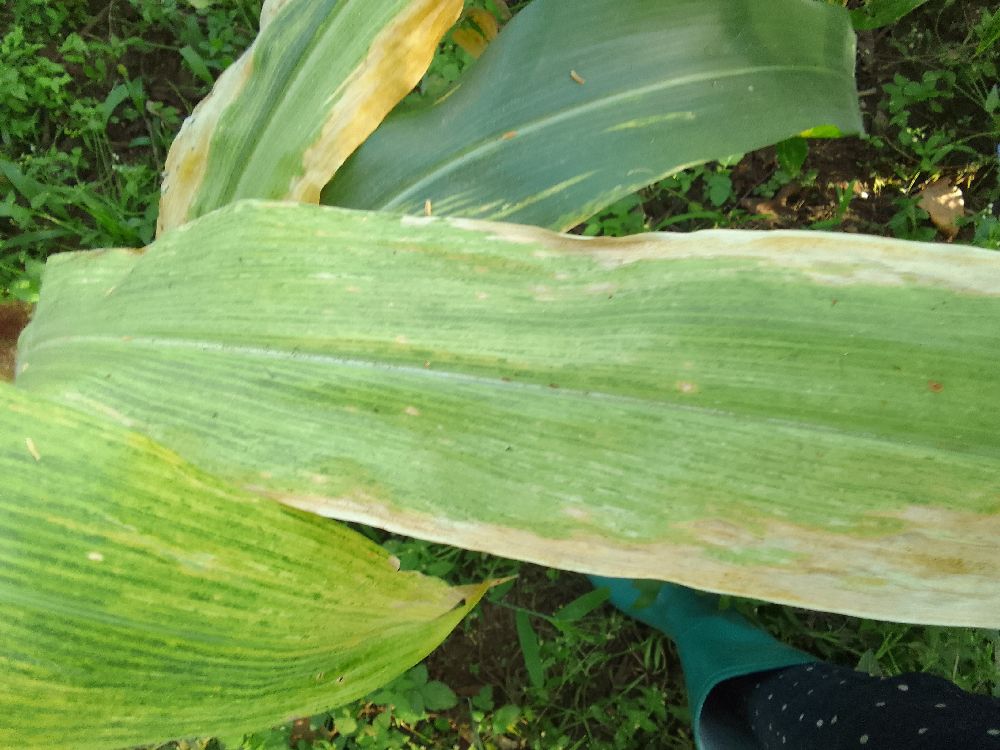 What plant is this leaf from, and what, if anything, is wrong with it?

maize, maize lethal necrosis
